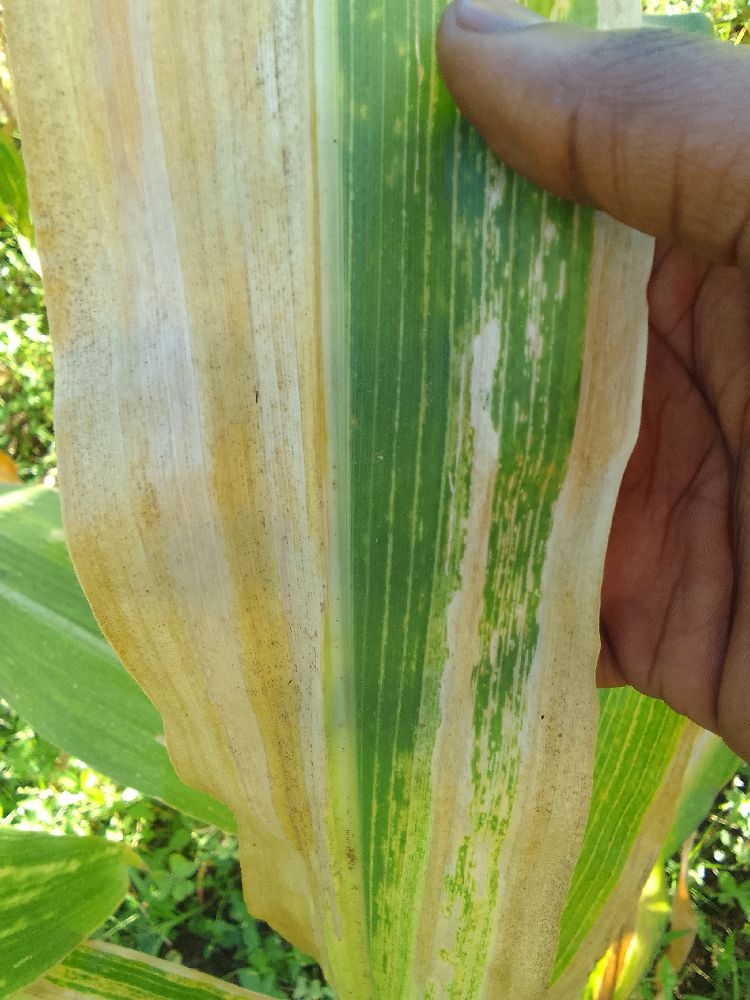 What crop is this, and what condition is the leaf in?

maize, maize lethal necrosis
